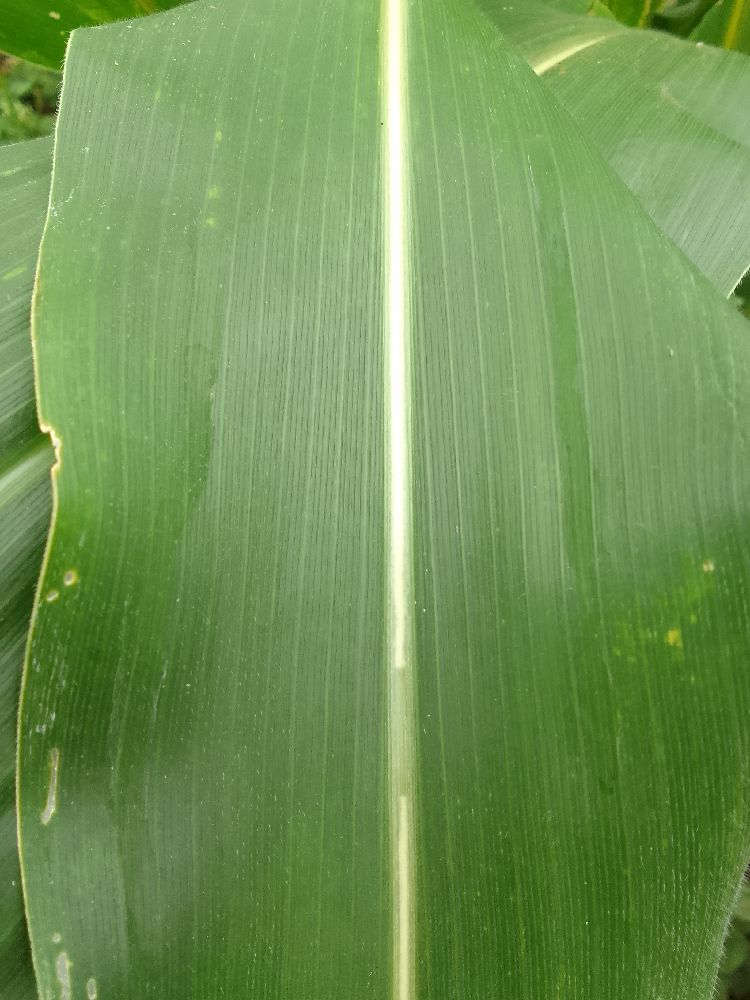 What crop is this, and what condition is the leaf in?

maize, healthy
